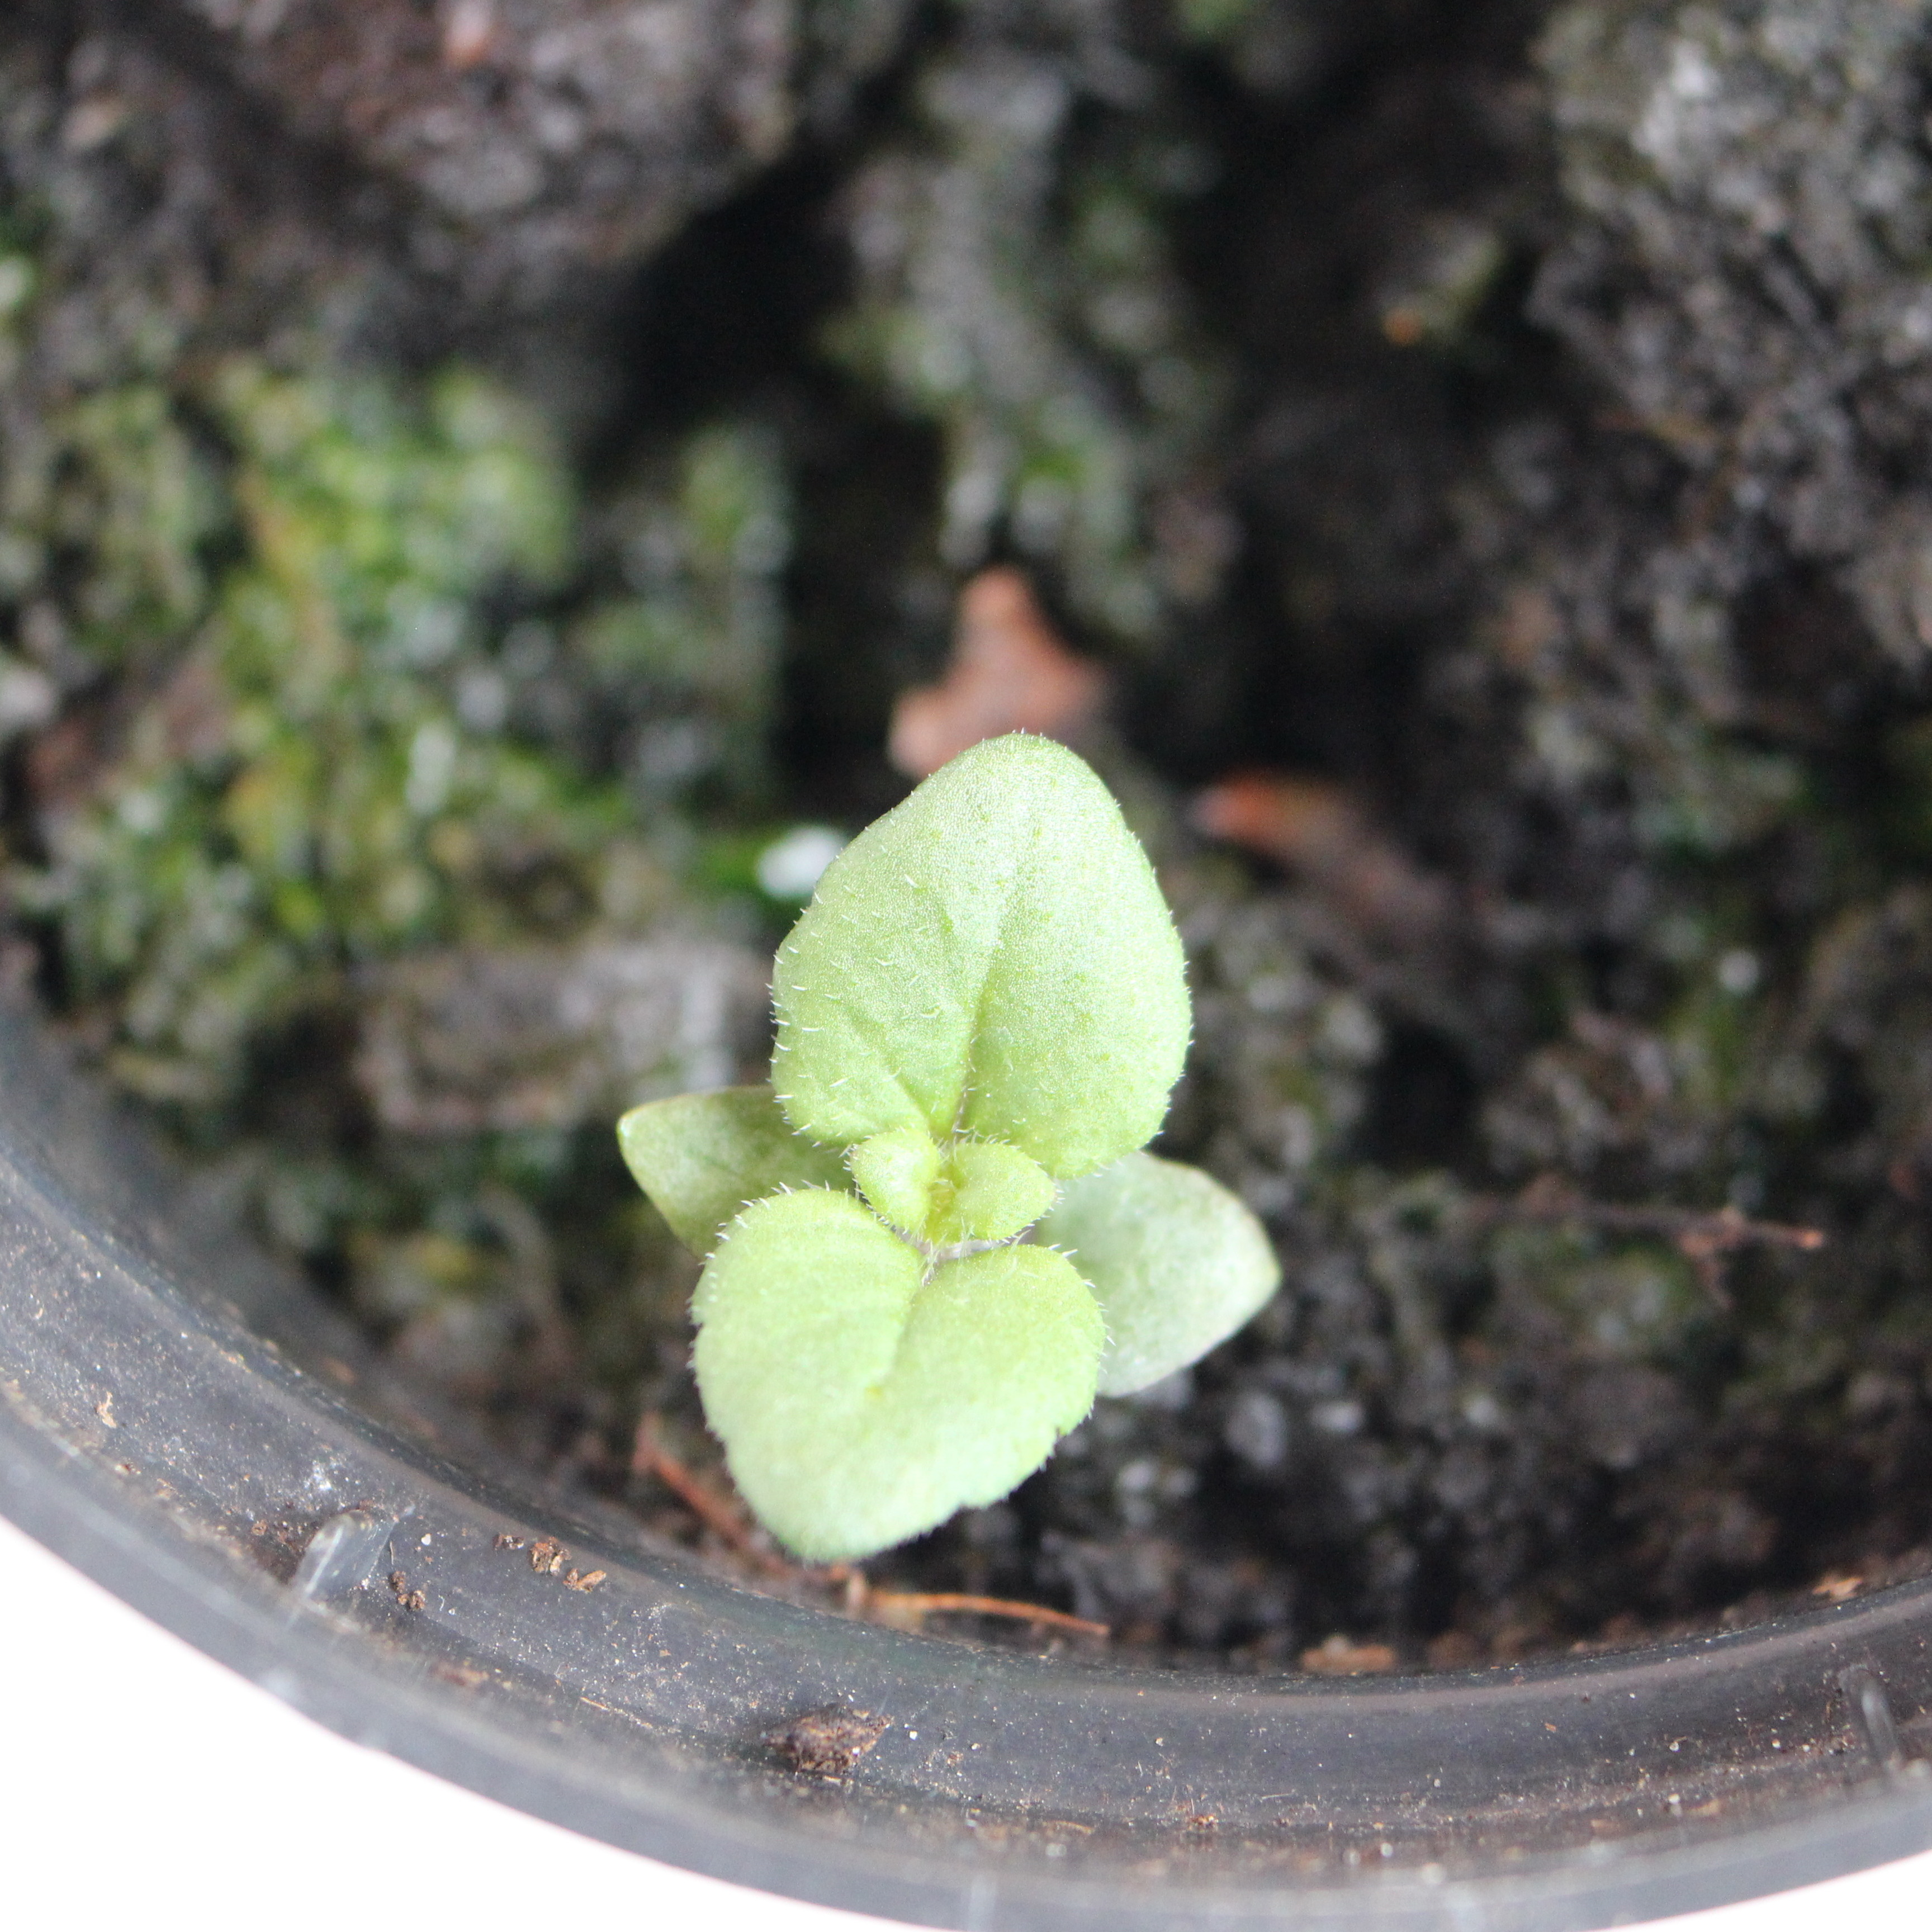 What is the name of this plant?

Veronica persica
